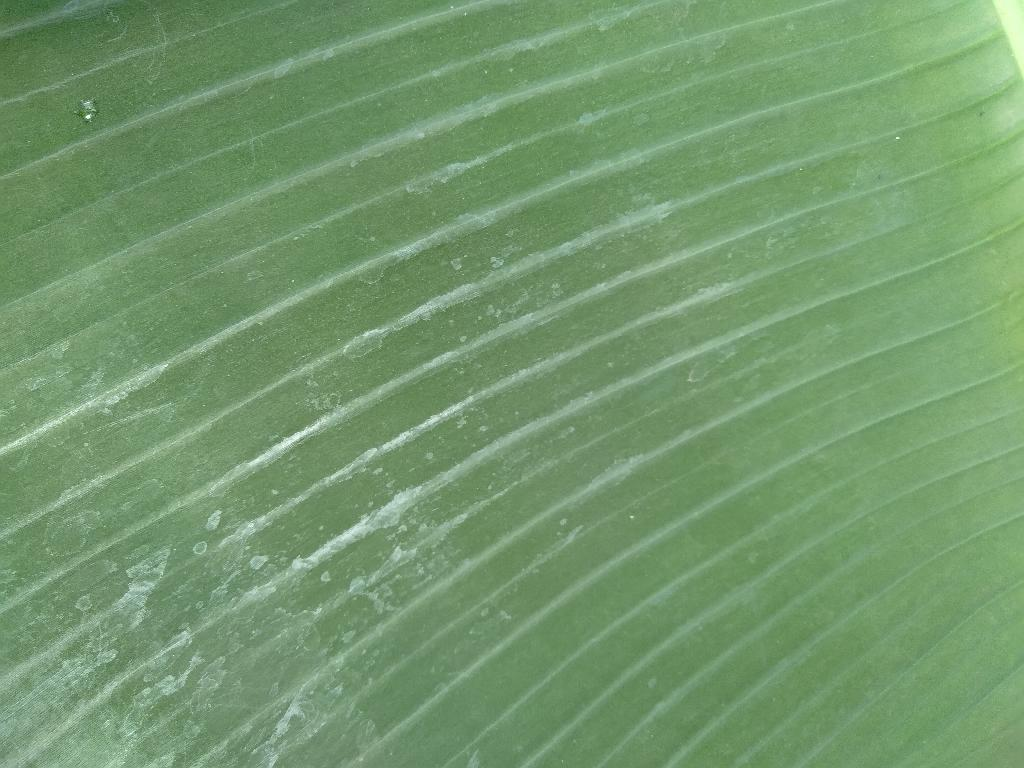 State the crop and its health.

banana, healthy
